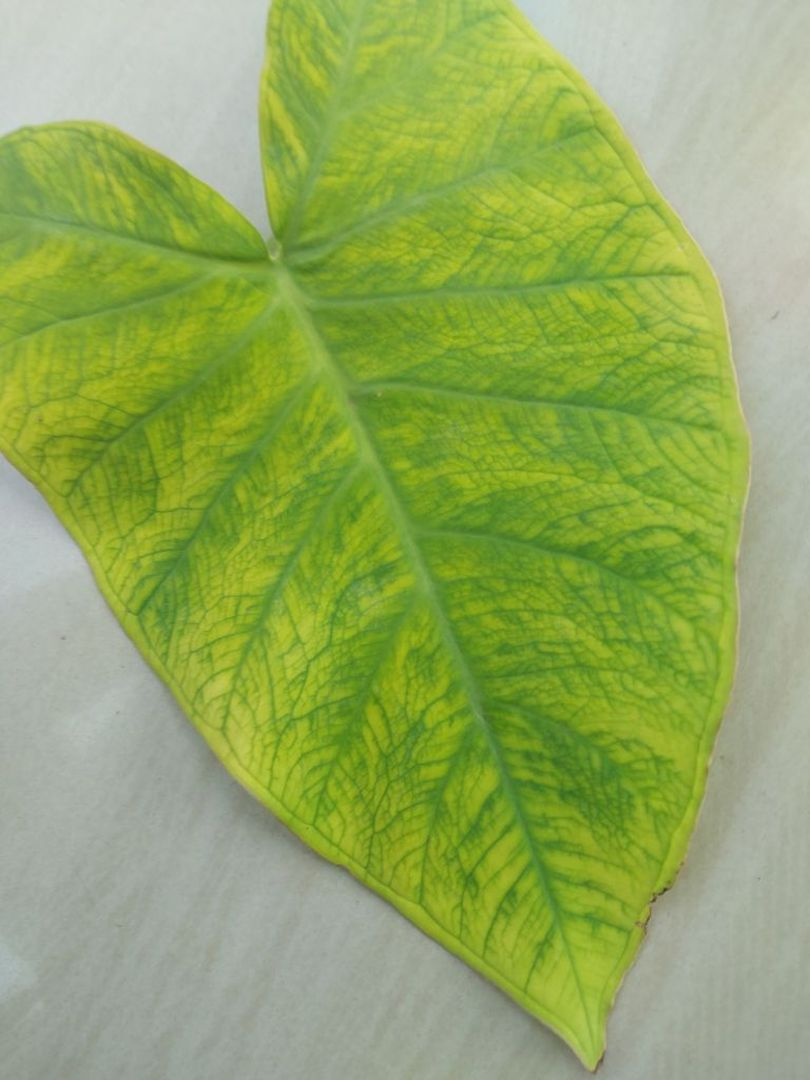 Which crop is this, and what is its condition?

taro, mosaic
